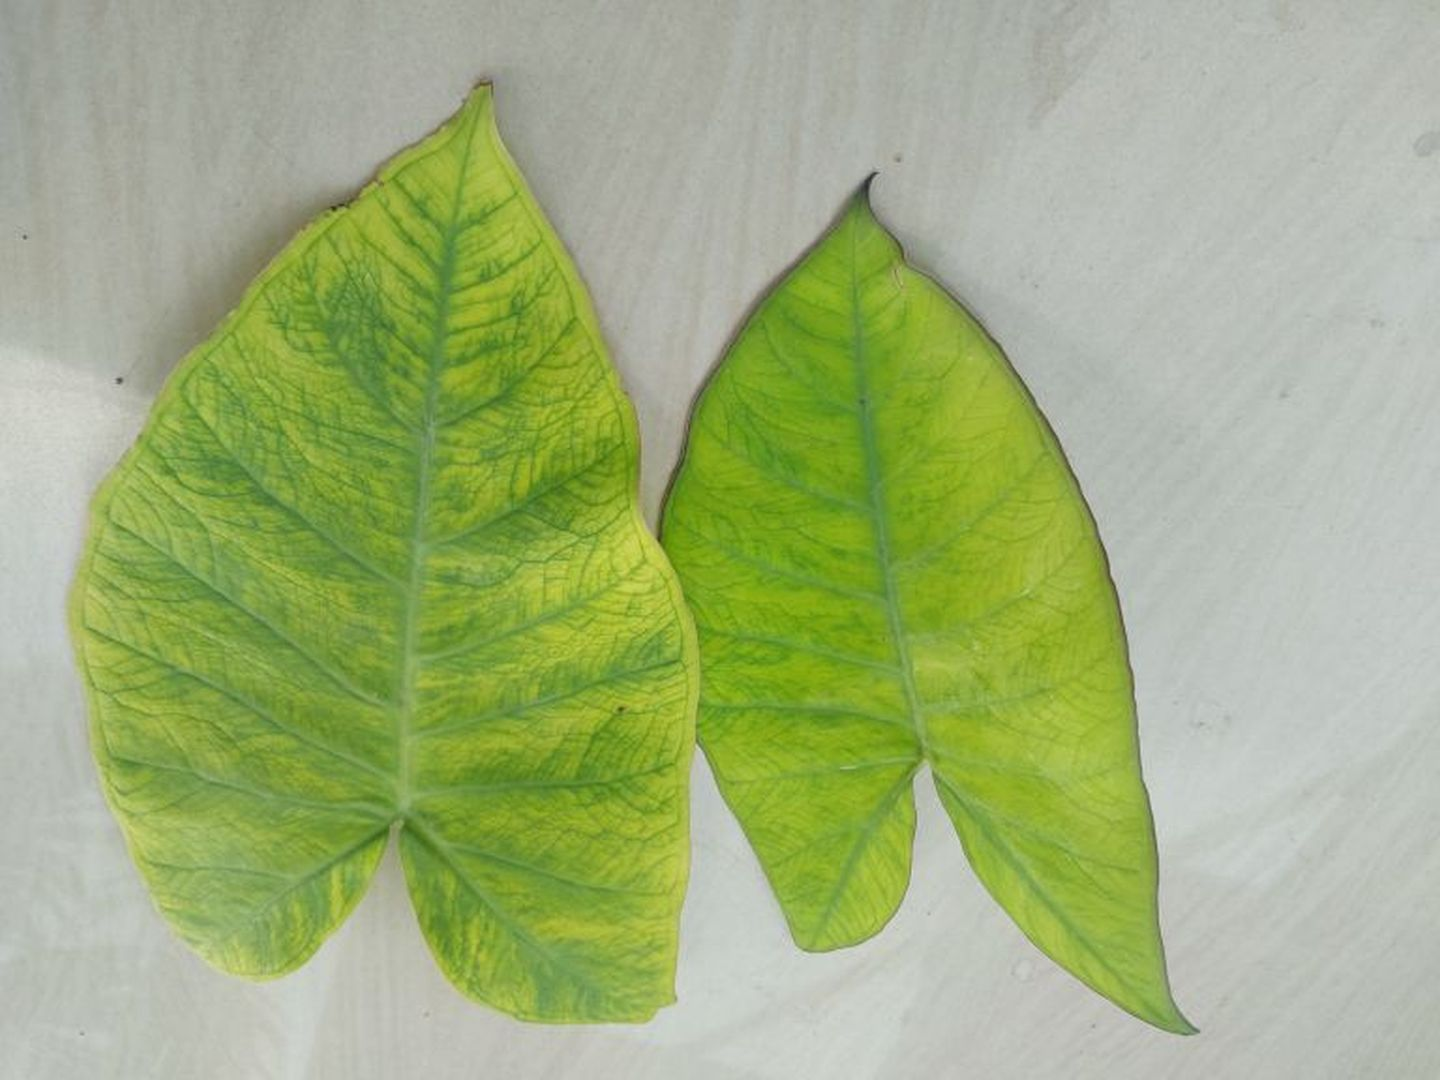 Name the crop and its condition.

taro, mosaic
